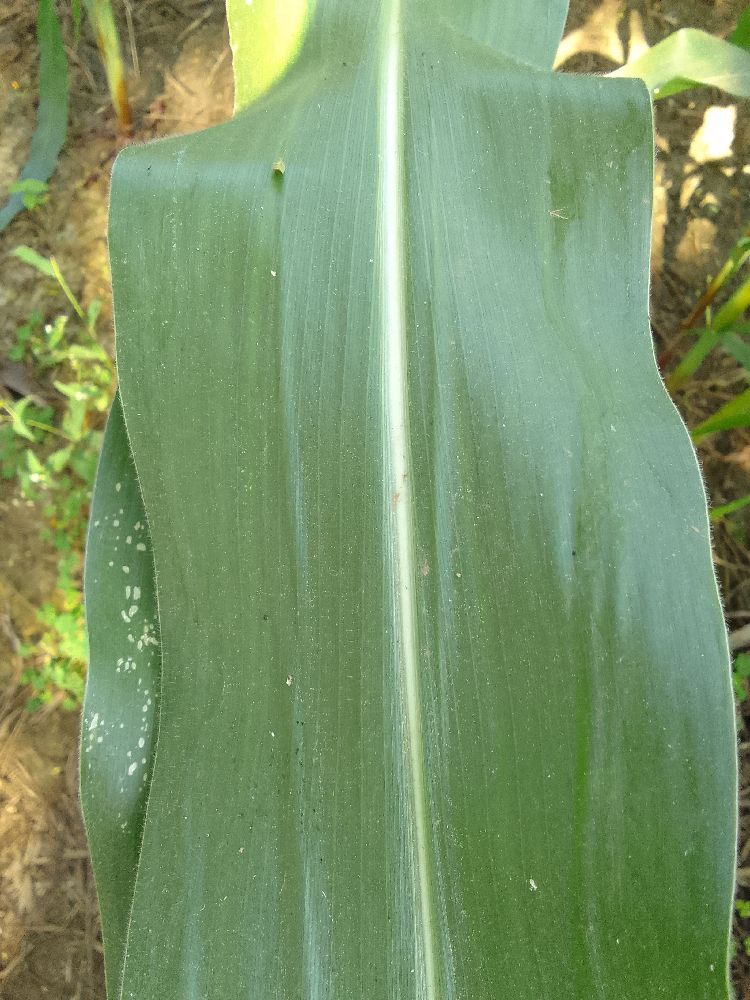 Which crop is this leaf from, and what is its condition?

maize, healthy
